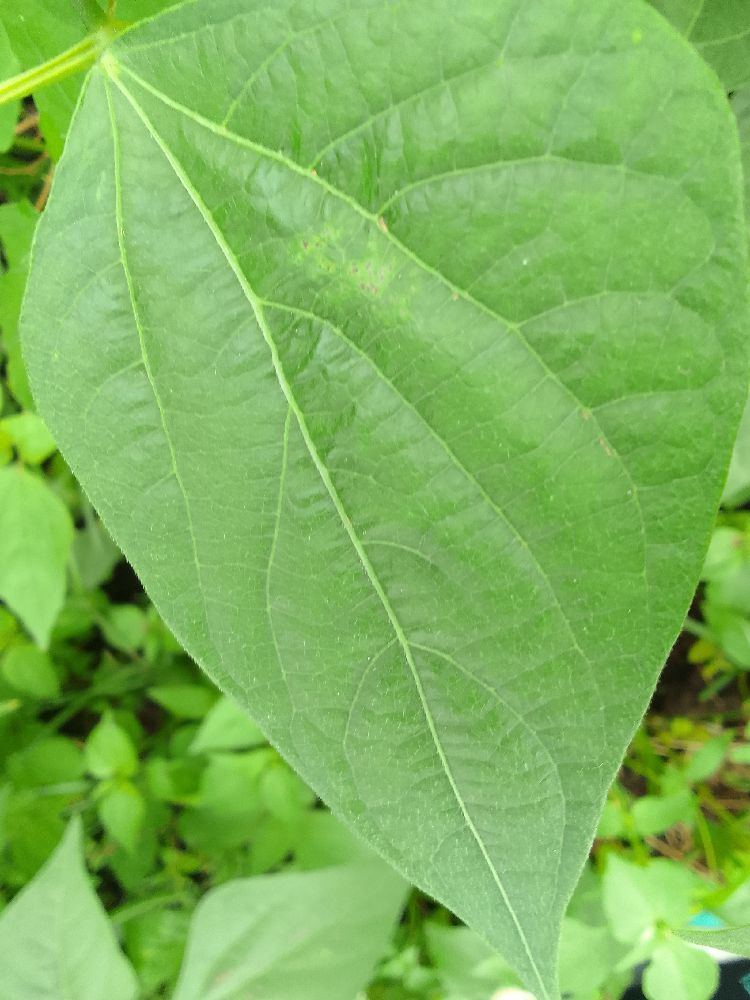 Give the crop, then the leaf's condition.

common bean, healthy
